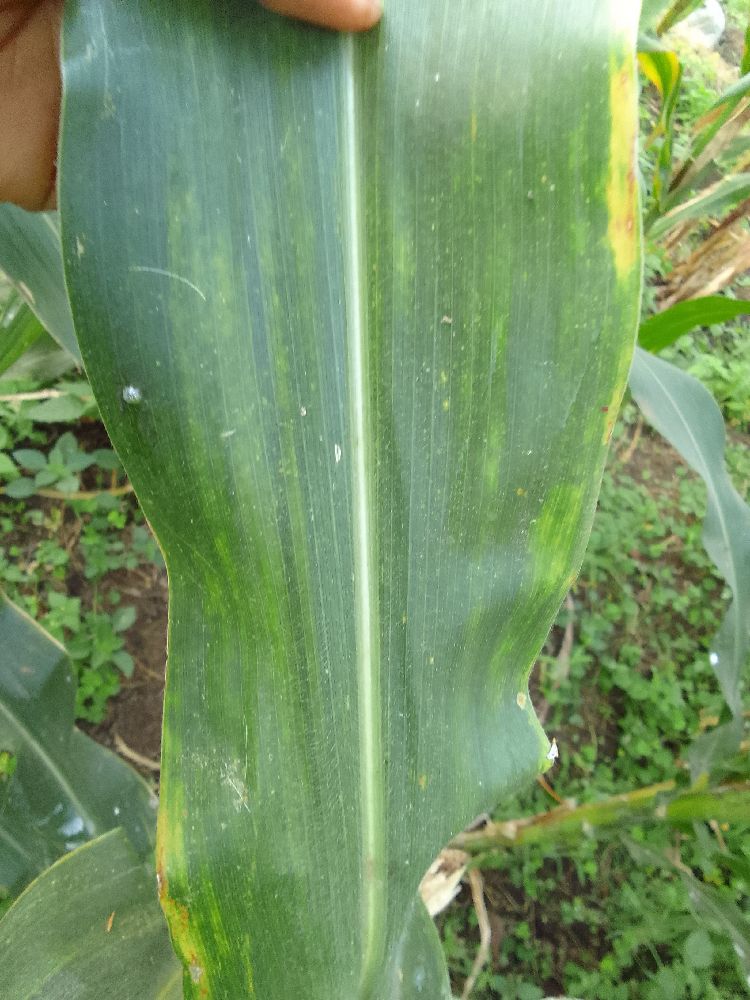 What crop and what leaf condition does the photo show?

maize, maize lethal necrosis
